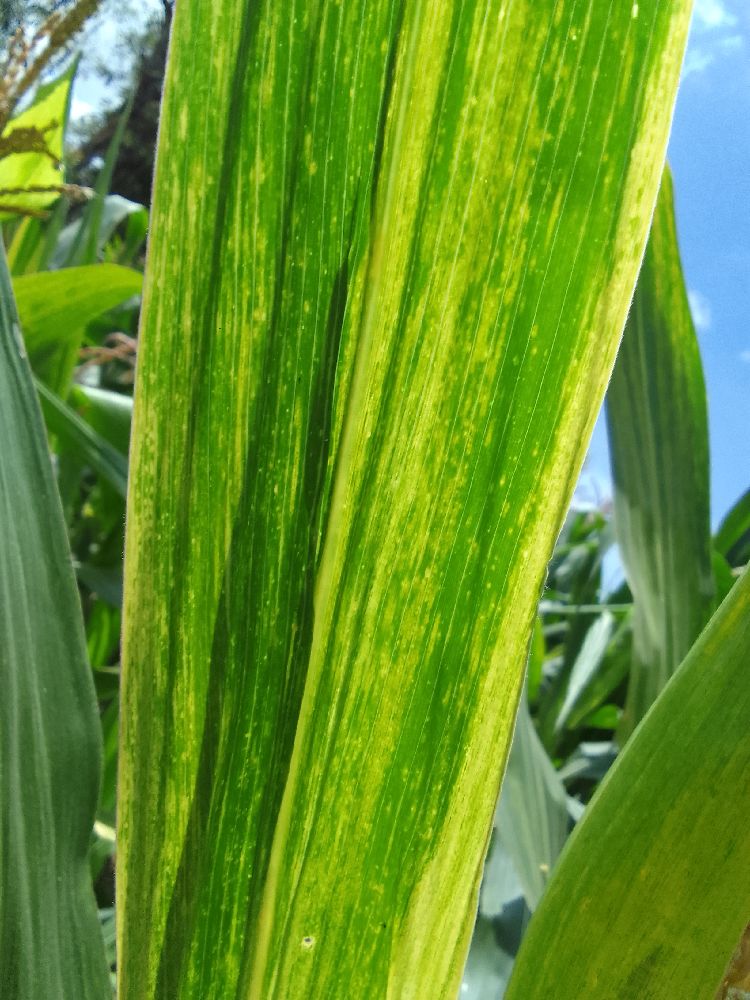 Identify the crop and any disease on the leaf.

maize, maize lethal necrosis
